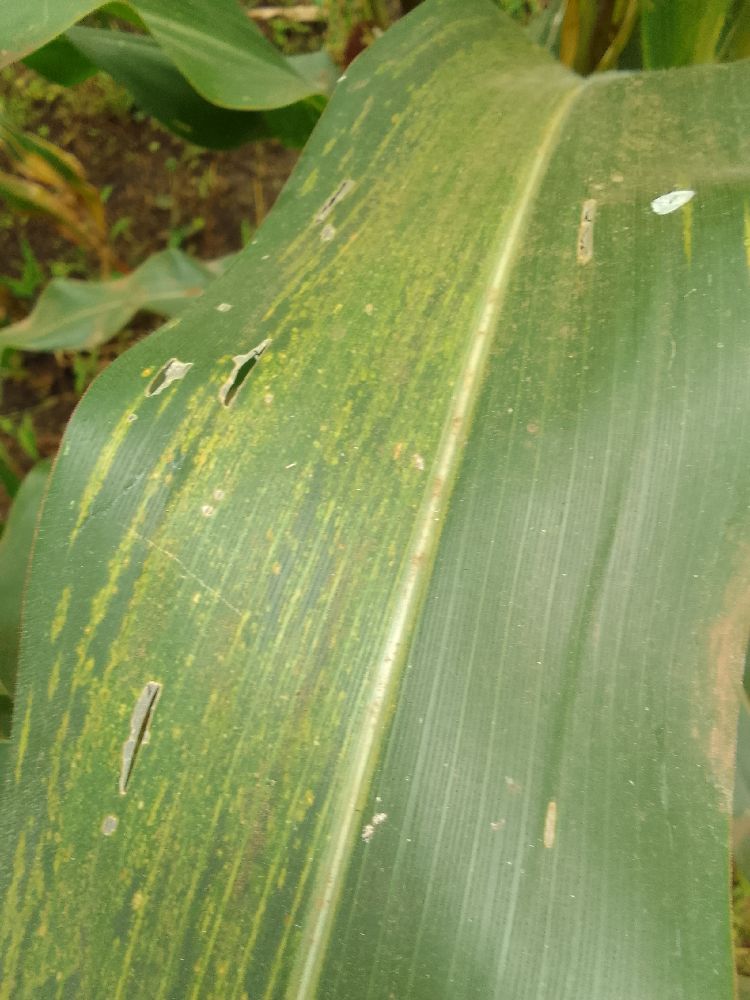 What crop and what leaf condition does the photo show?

maize, maize lethal necrosis
